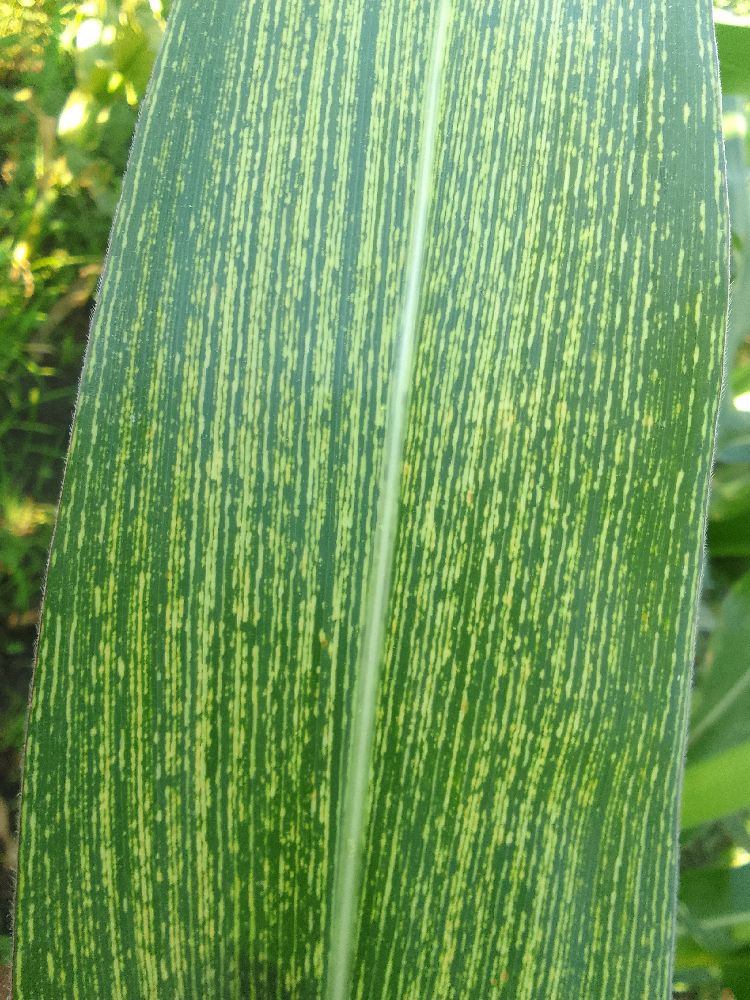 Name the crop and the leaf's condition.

maize, maize streak virus
